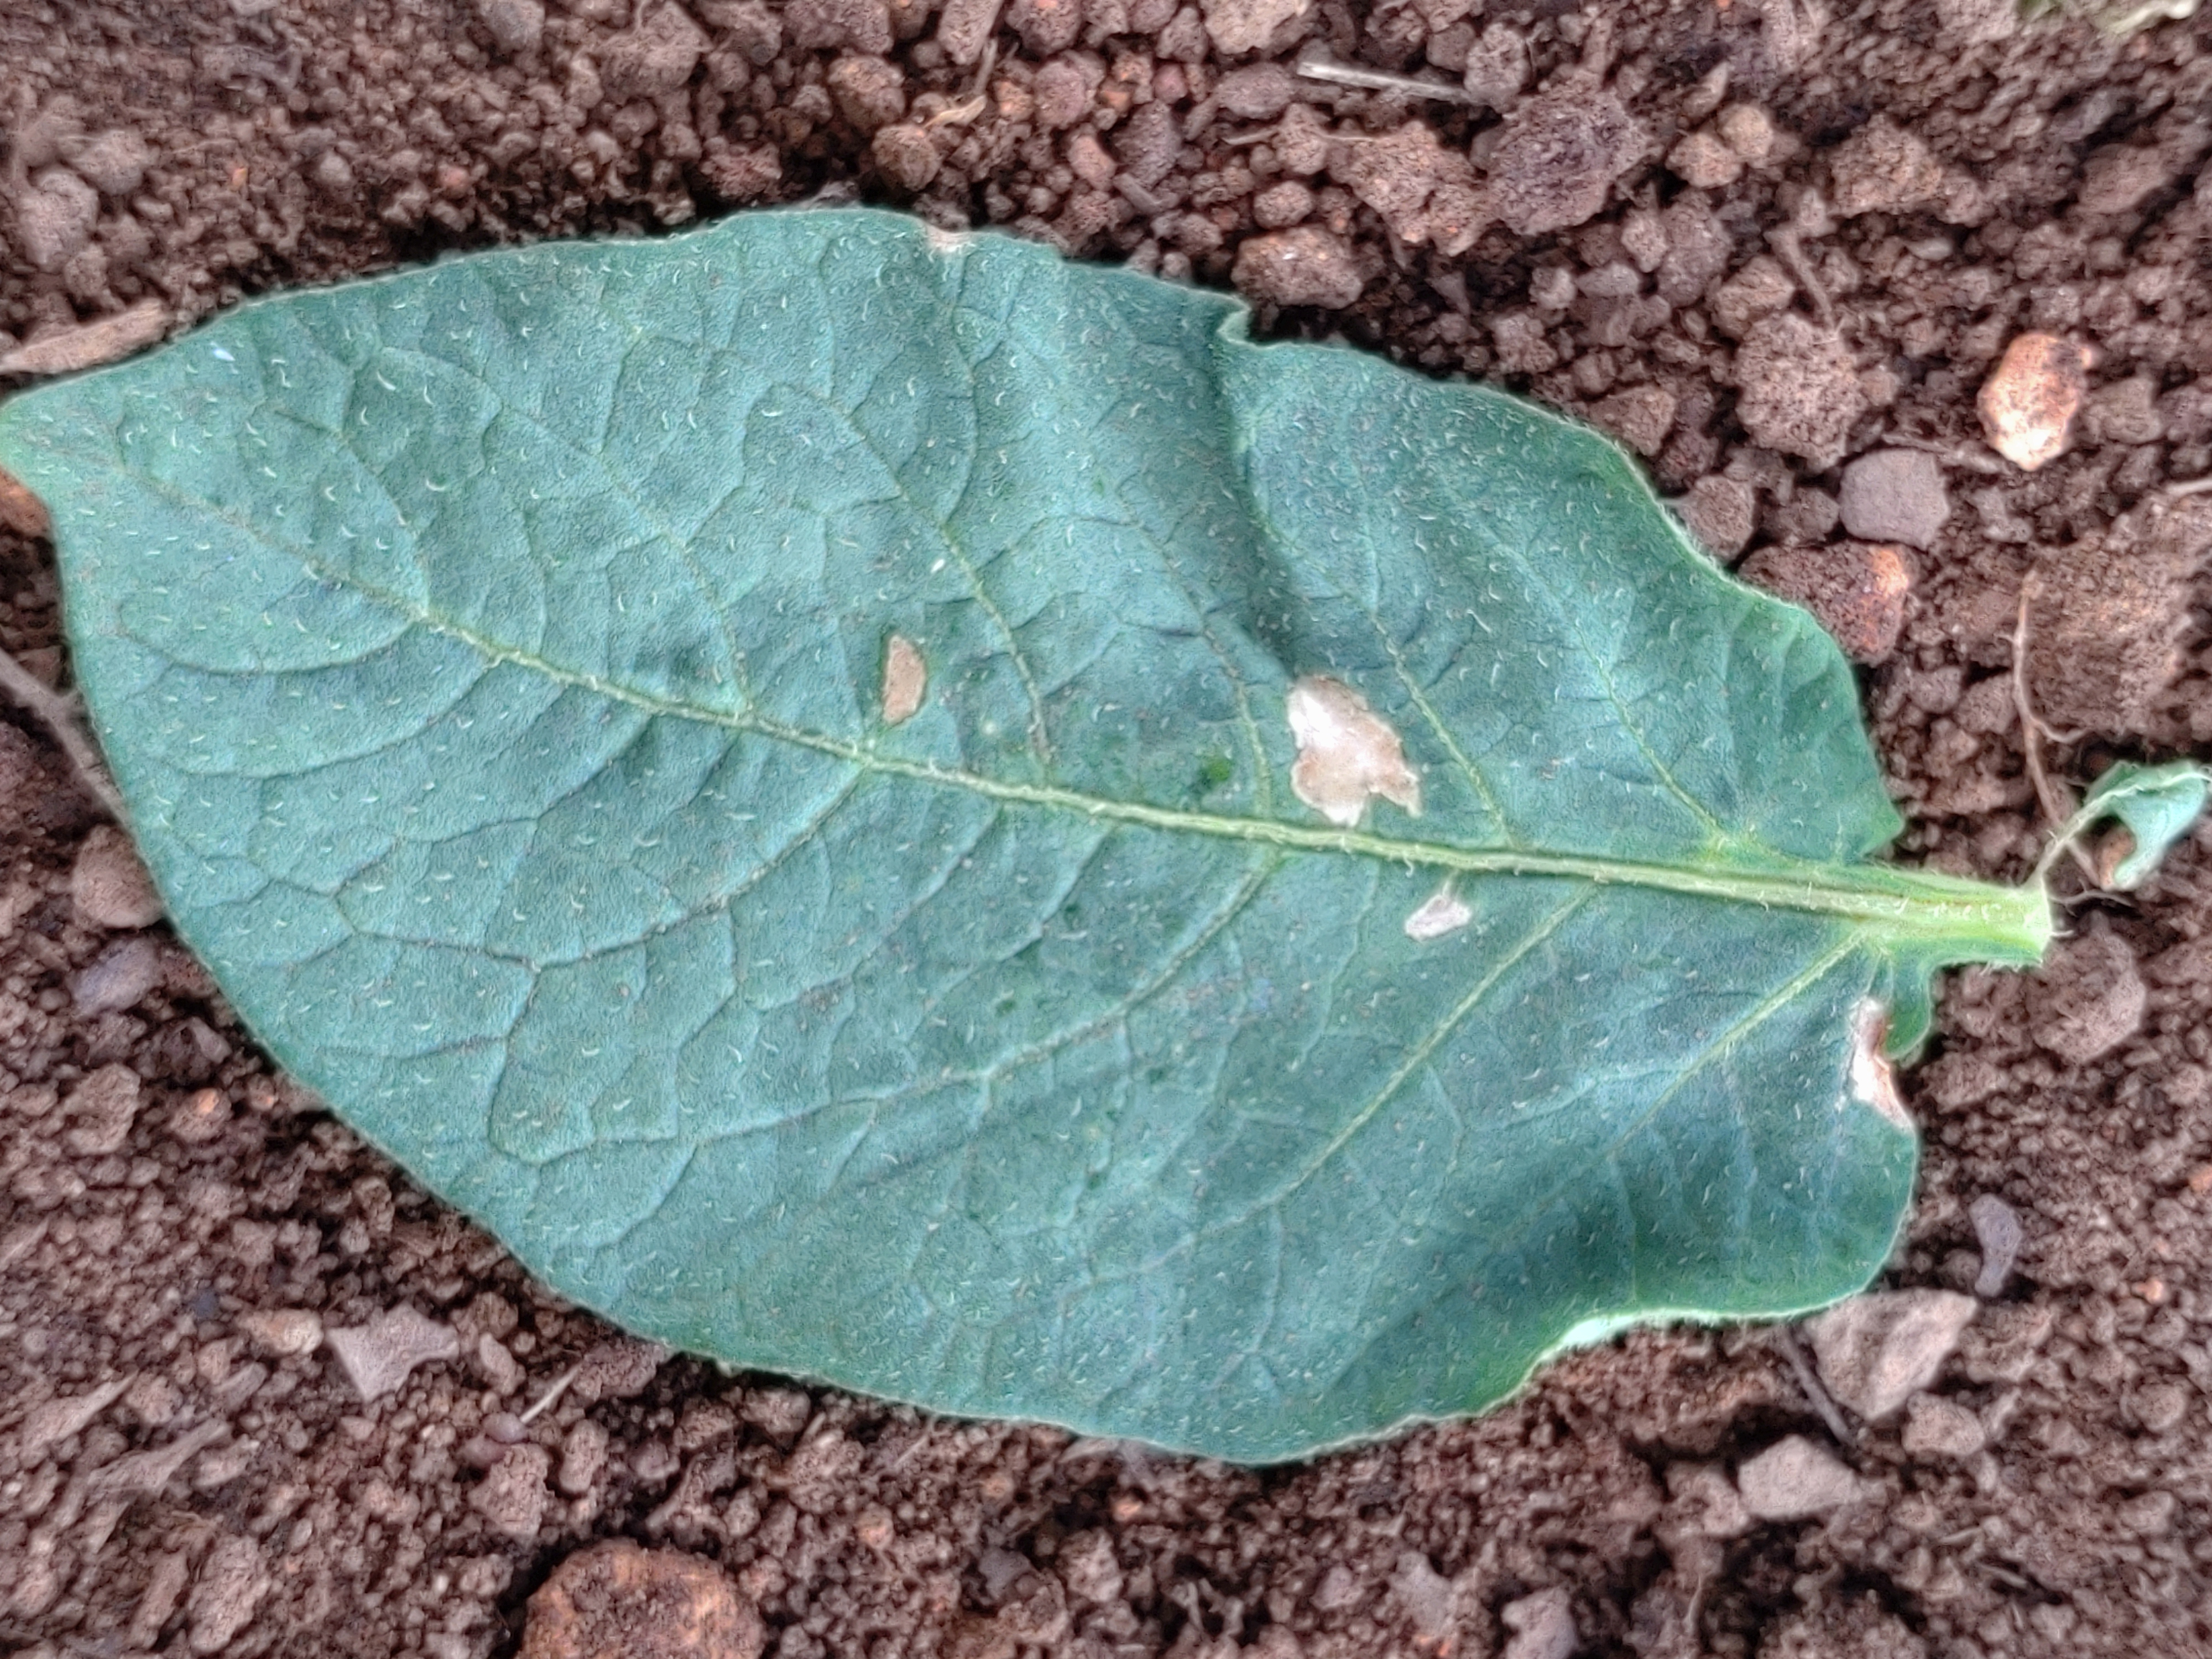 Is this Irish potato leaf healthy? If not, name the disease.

early blight
